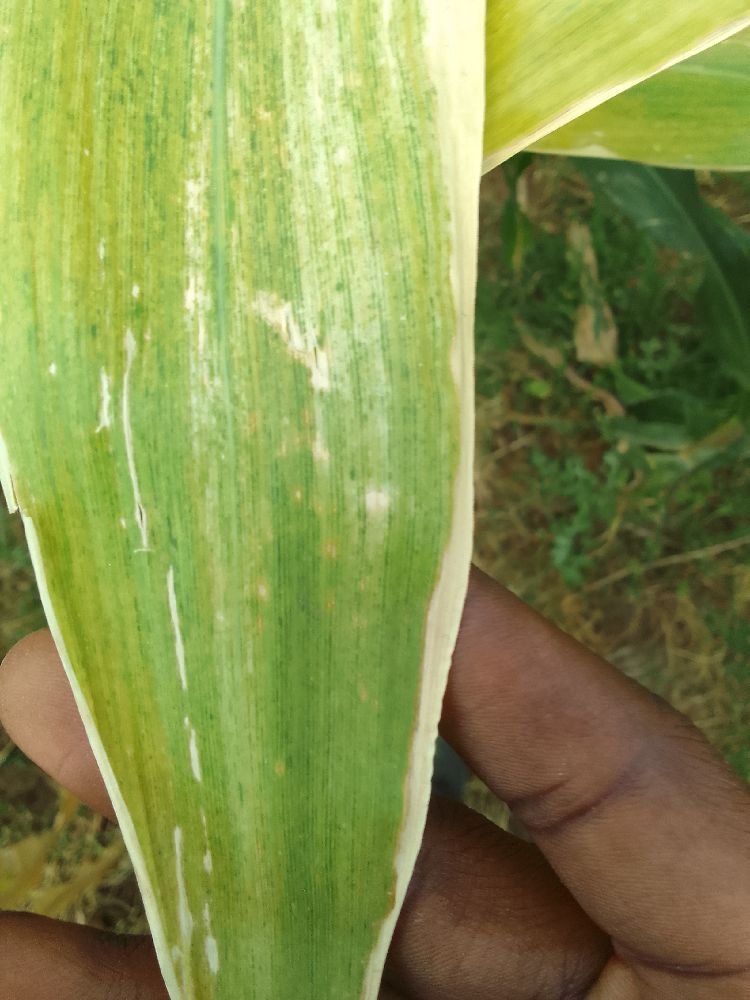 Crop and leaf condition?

maize, maize lethal necrosis
